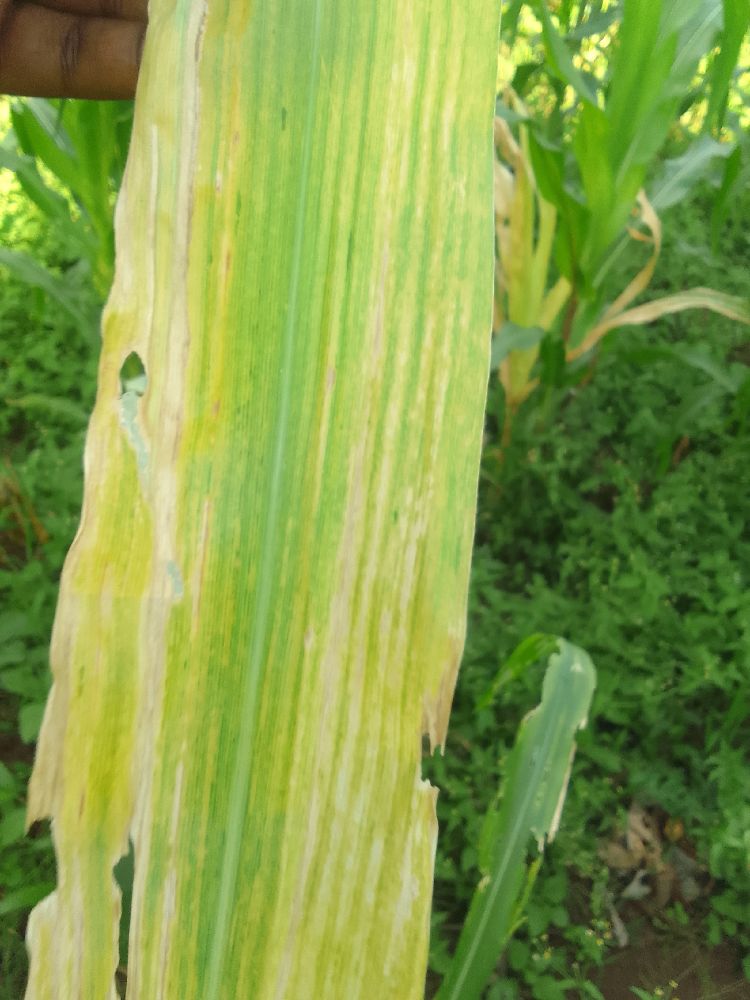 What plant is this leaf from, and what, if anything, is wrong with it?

maize, maize lethal necrosis
